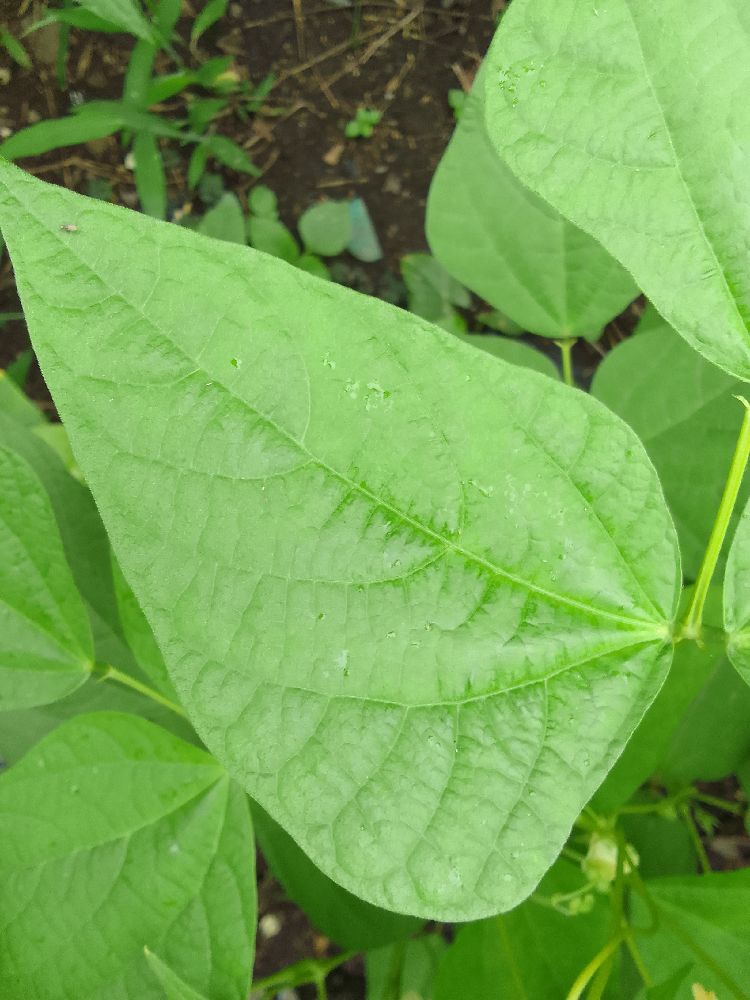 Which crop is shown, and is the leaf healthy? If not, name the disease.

common bean, healthy
